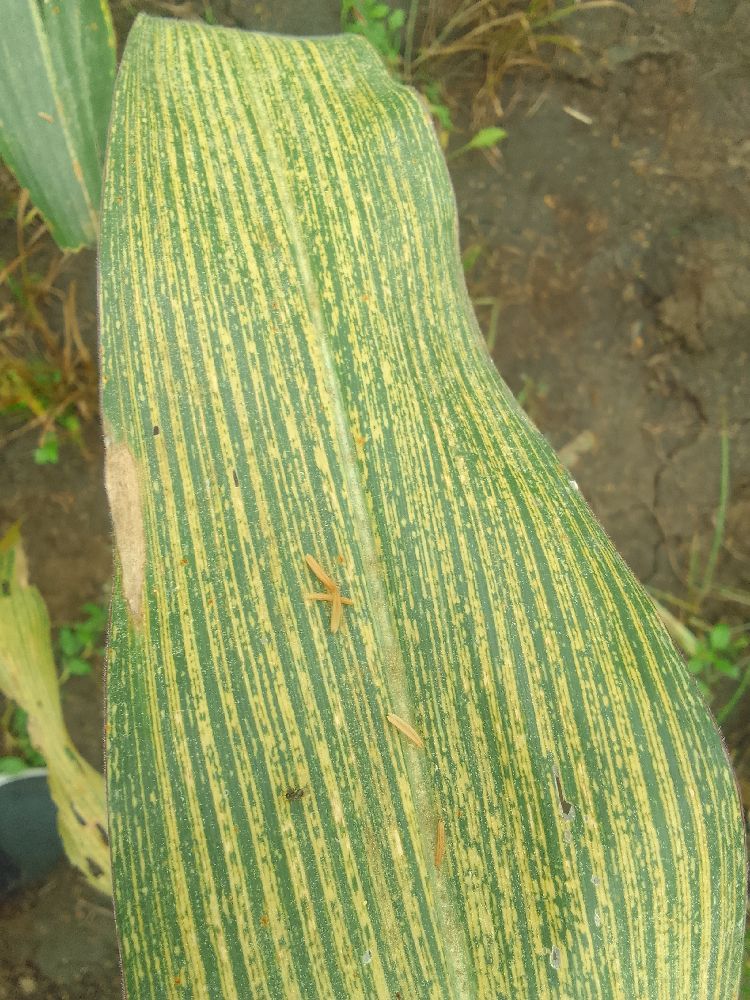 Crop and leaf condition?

maize, maize streak virus
